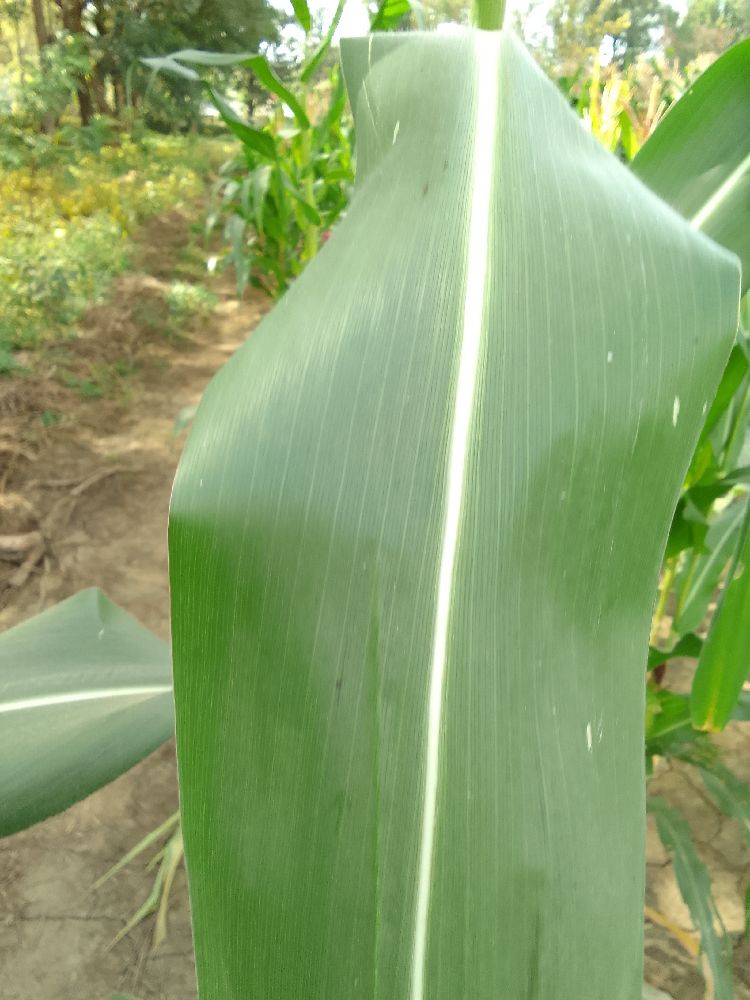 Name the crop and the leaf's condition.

maize, healthy
